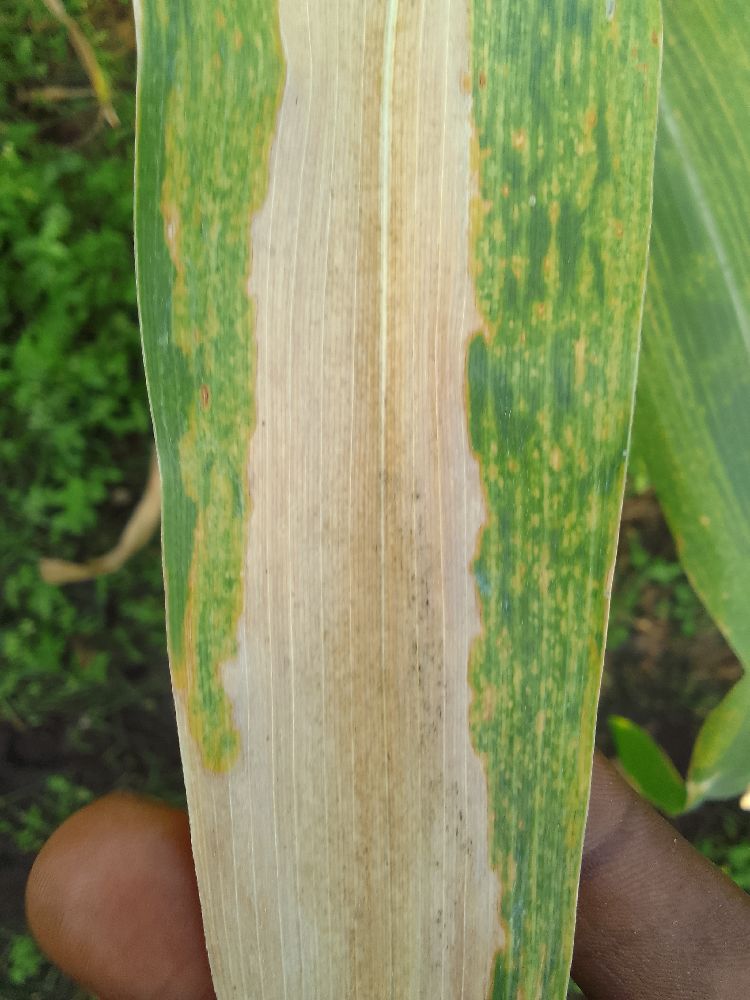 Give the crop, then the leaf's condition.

maize, maize lethal necrosis
